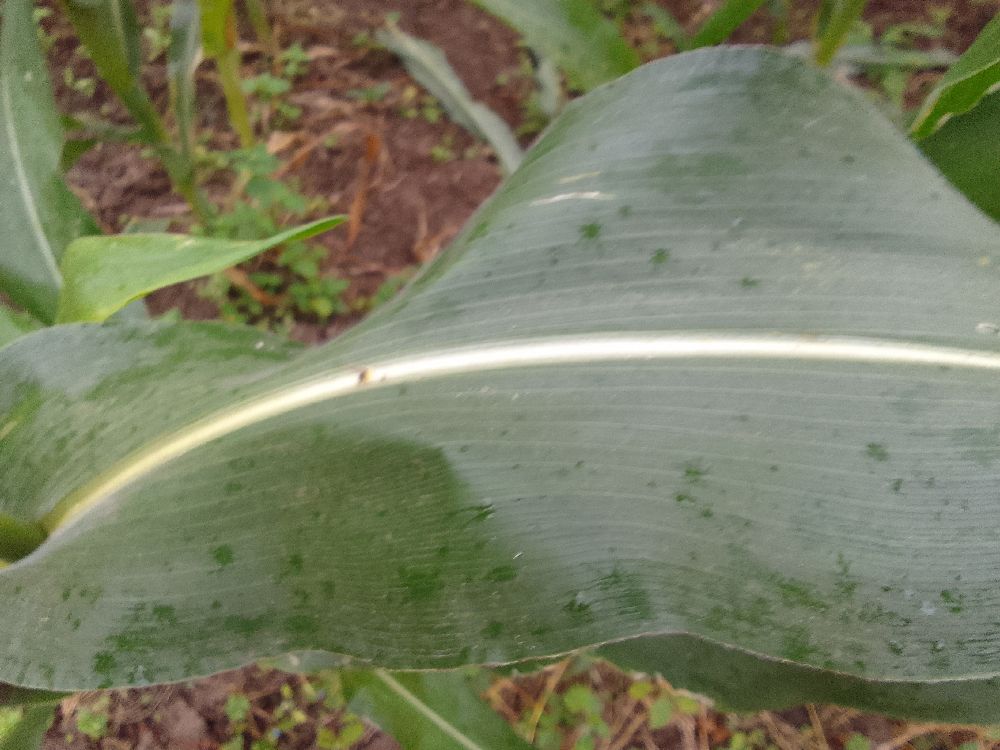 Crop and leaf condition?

maize, healthy
